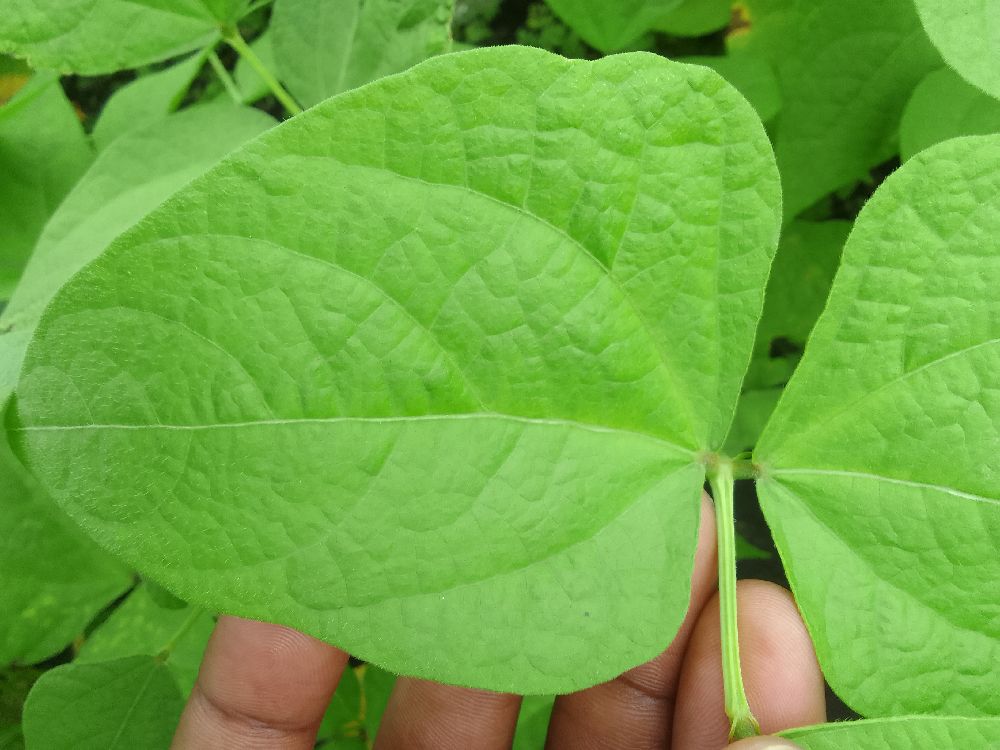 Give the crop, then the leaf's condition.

common bean, healthy
